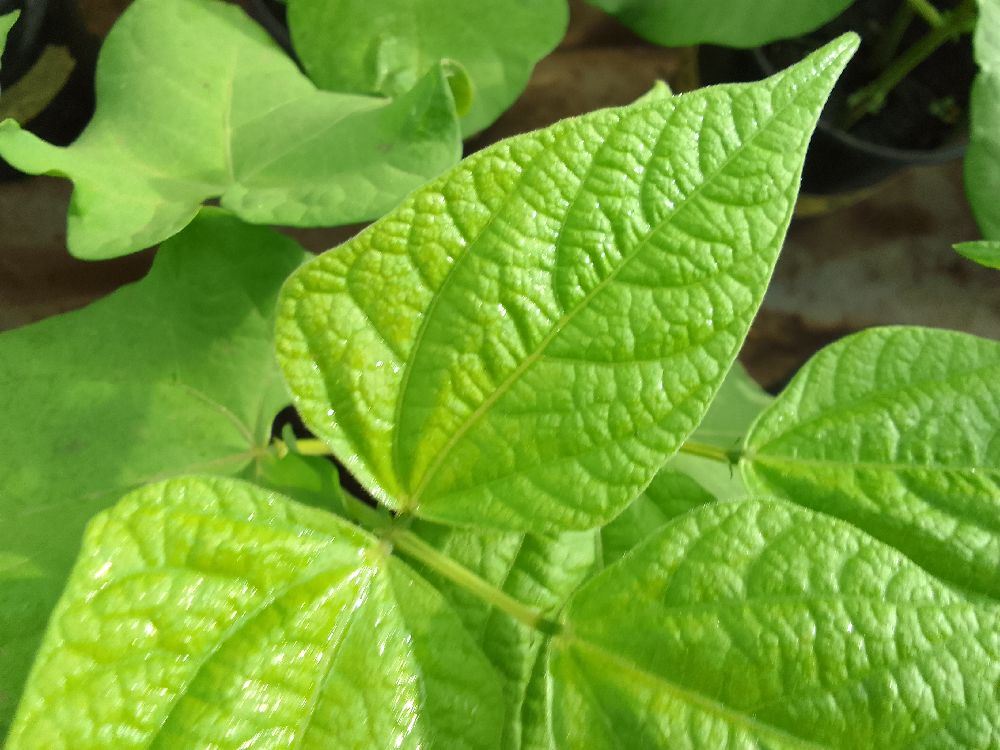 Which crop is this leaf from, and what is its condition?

common bean, healthy
